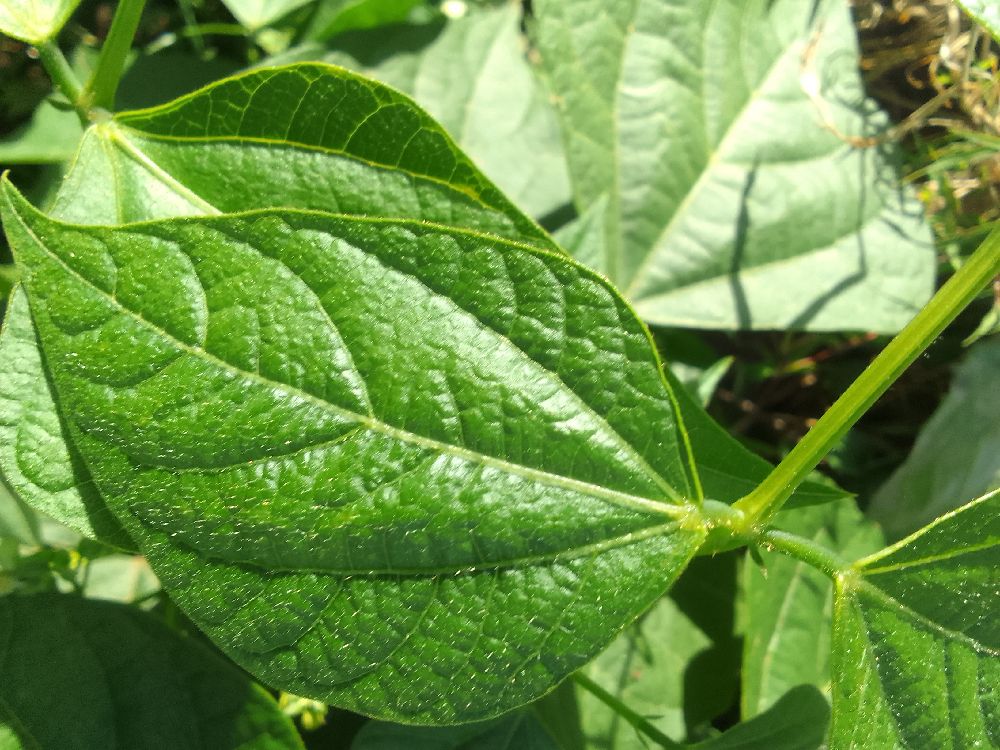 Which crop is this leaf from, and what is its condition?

common bean, healthy
